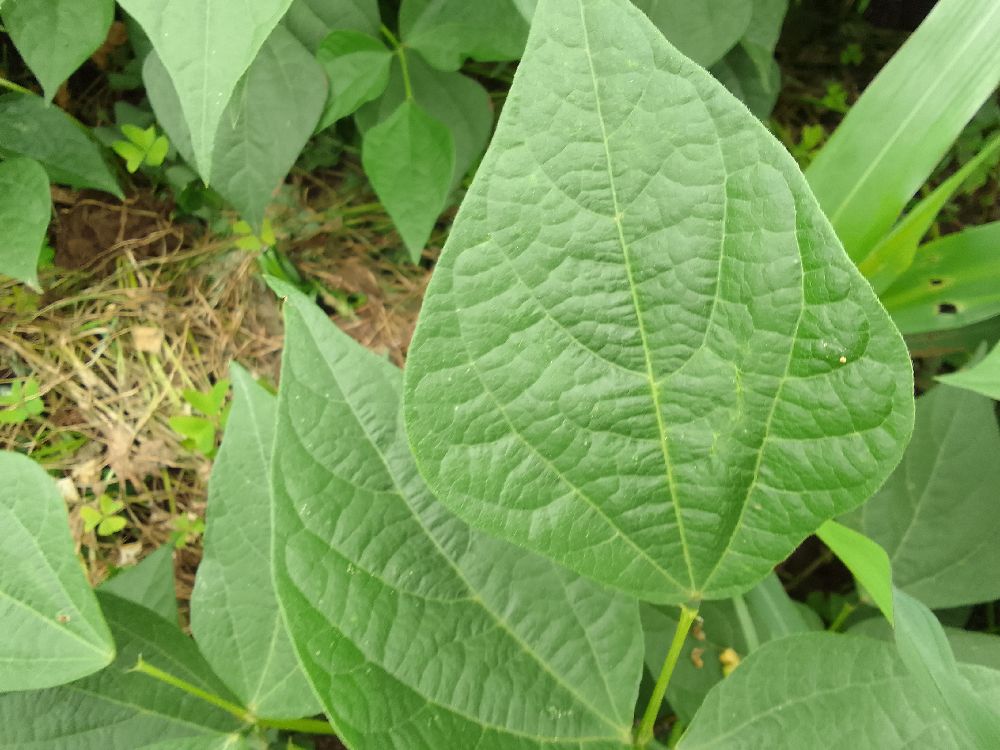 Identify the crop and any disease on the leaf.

common bean, healthy
